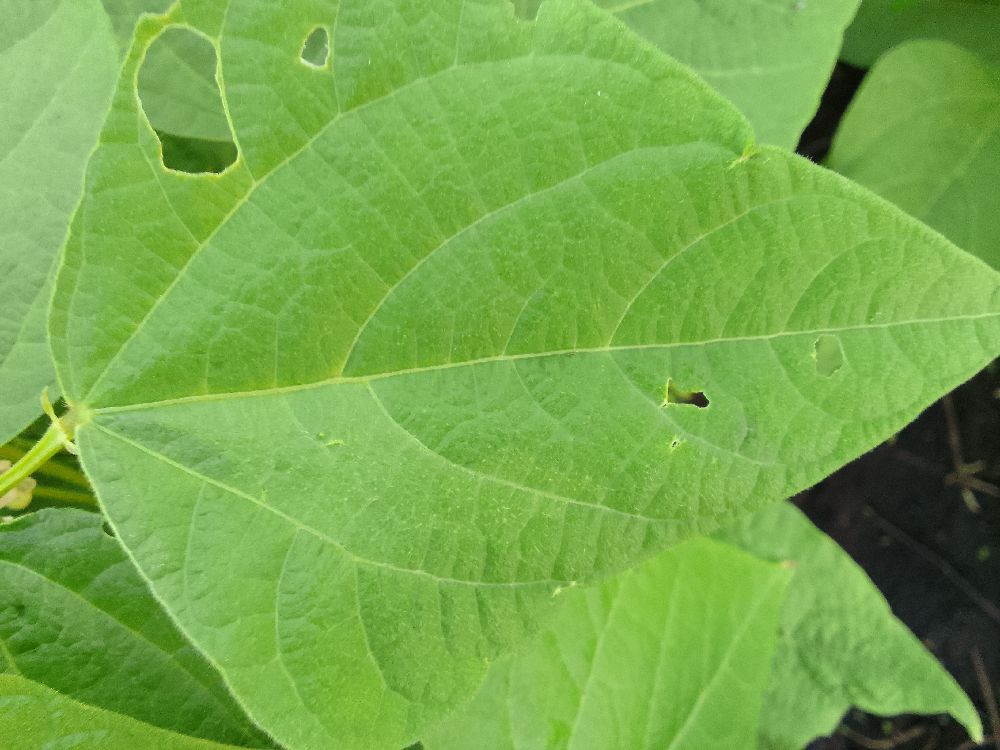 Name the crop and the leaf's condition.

common bean, healthy
